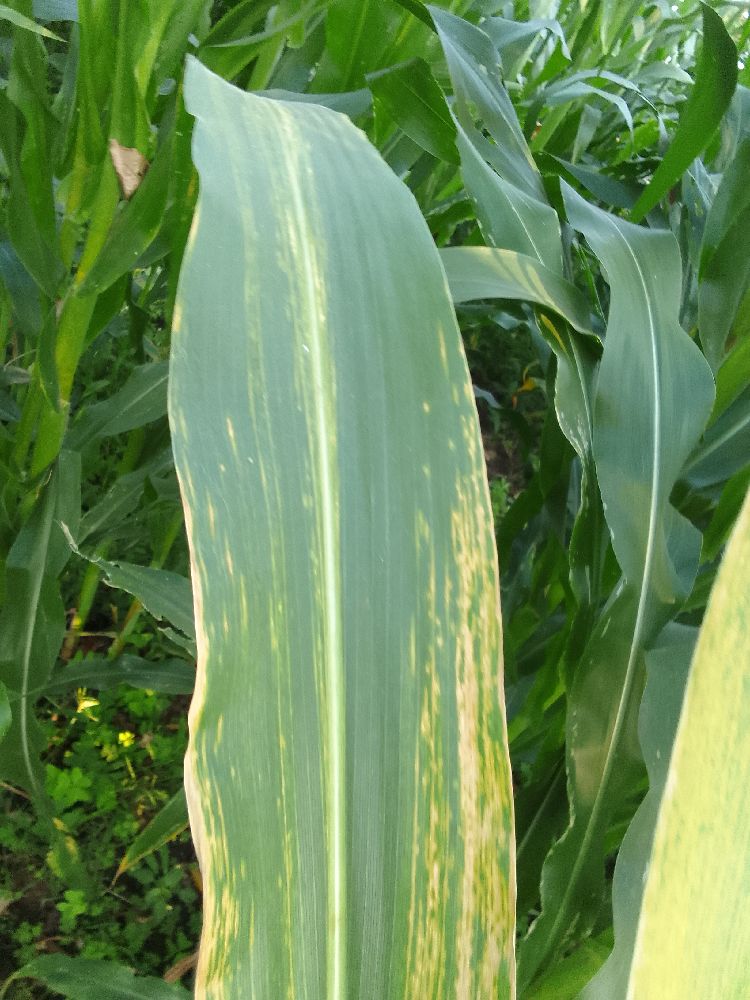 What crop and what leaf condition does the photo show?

maize, maize lethal necrosis
